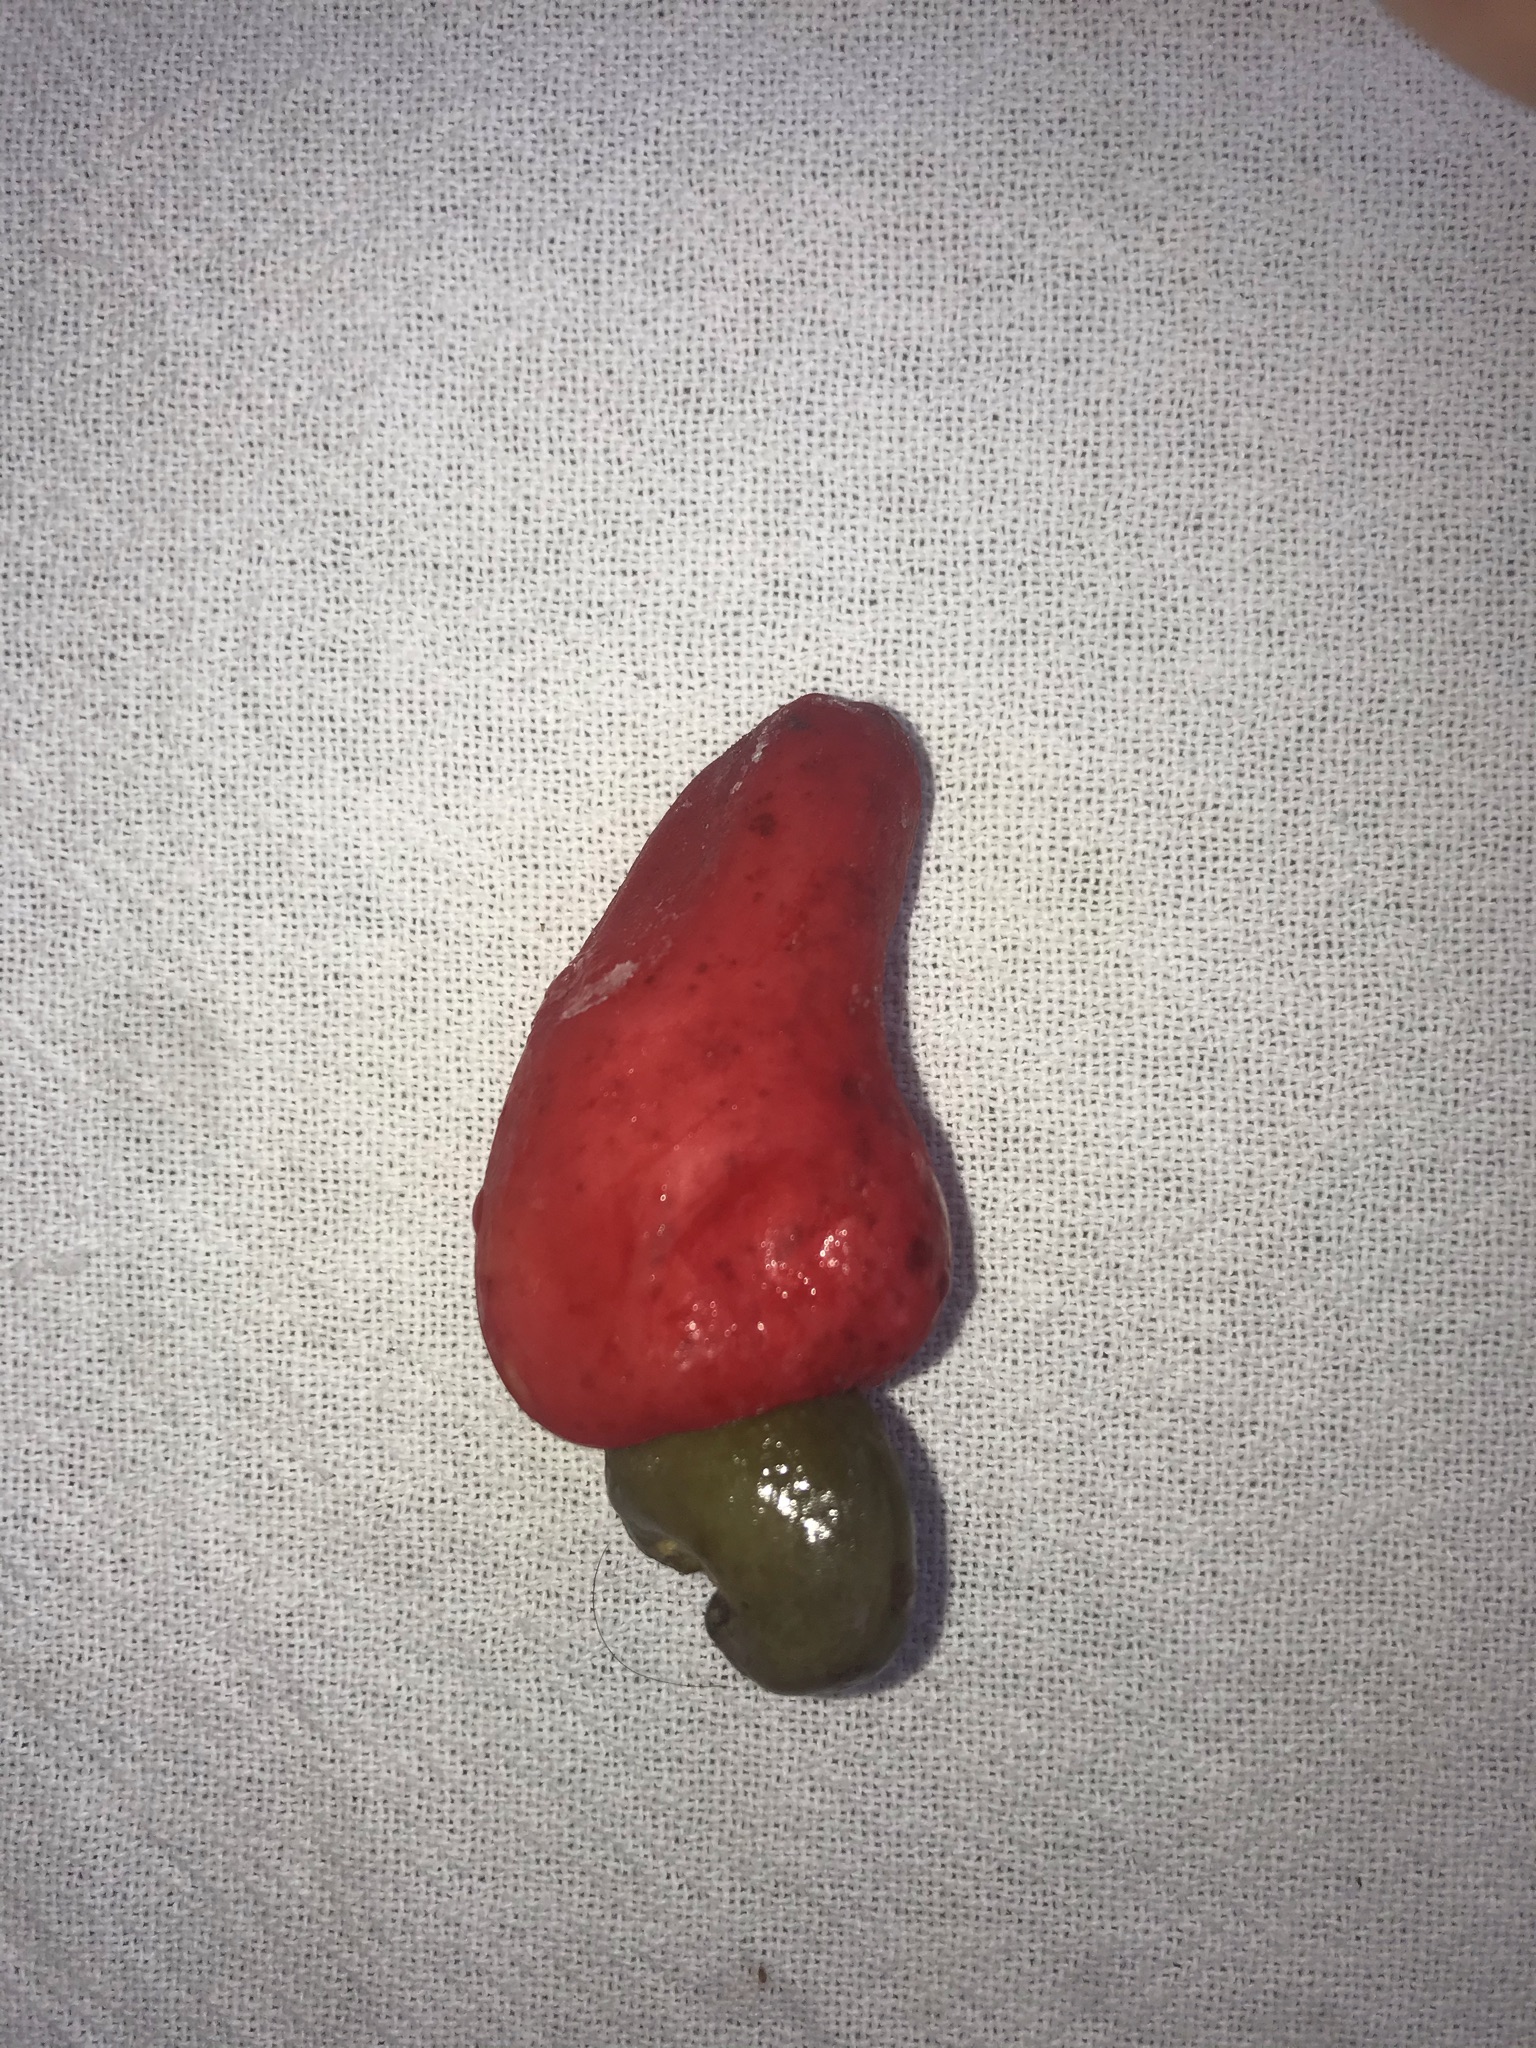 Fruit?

caju vermelho
